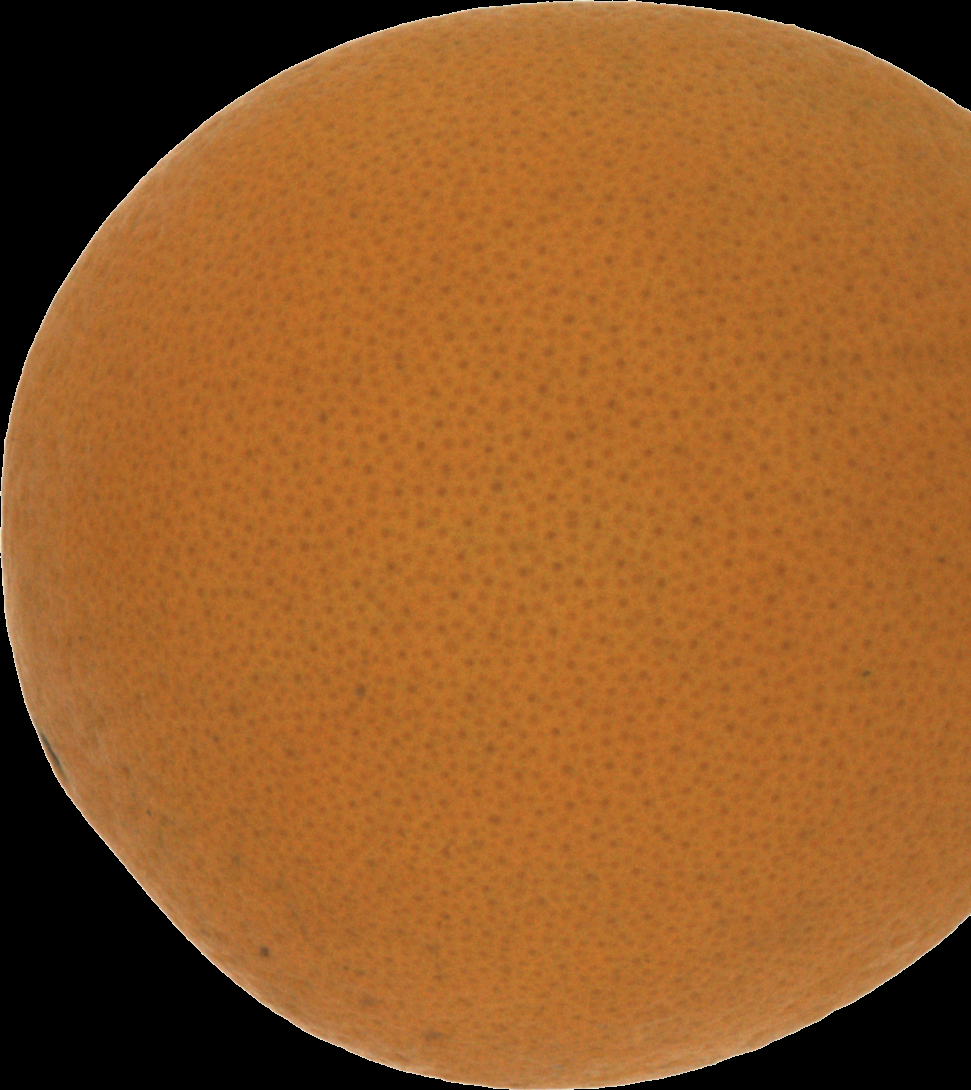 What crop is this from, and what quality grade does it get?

orange, good
